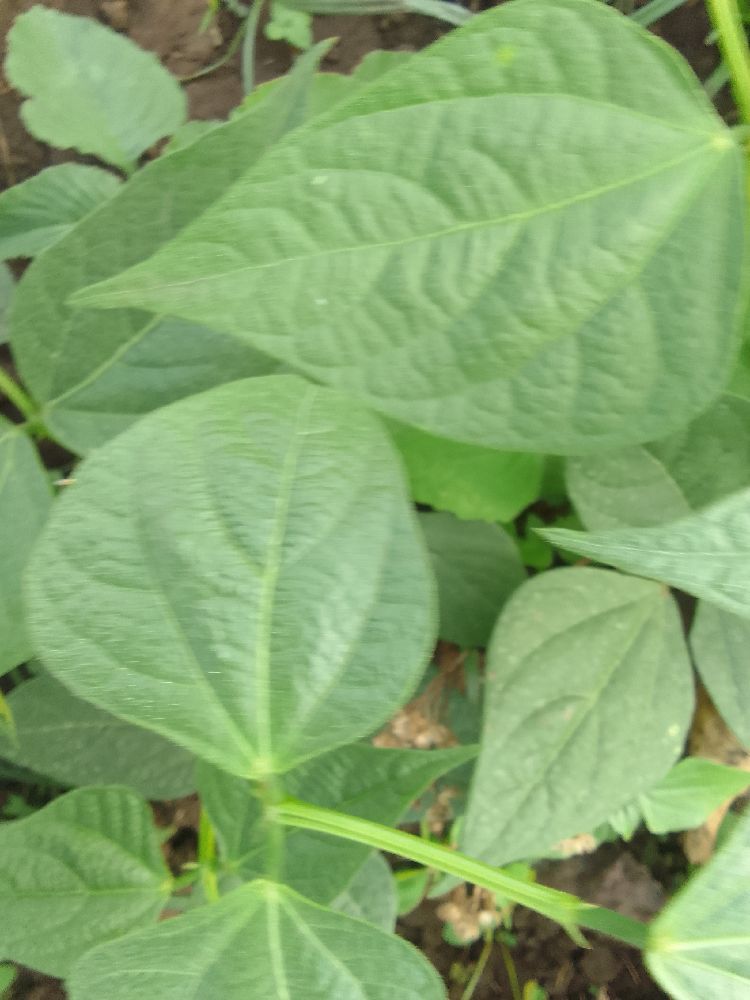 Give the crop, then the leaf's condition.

common bean, healthy
